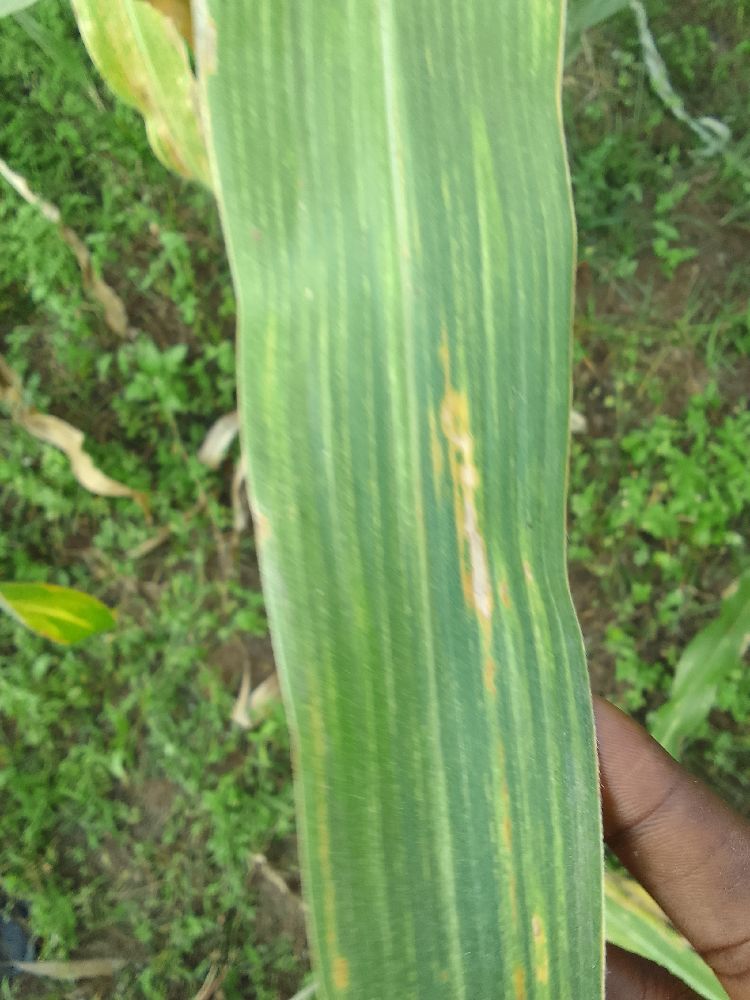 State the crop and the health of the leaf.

maize, maize lethal necrosis
